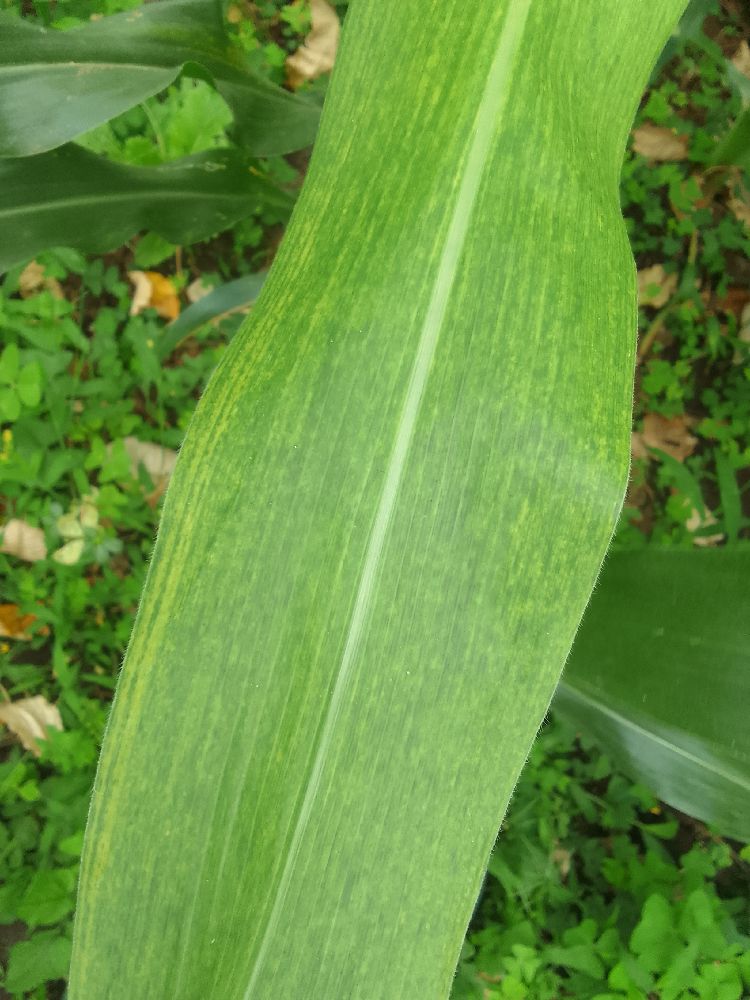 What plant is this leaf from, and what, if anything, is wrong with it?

maize, maize lethal necrosis
